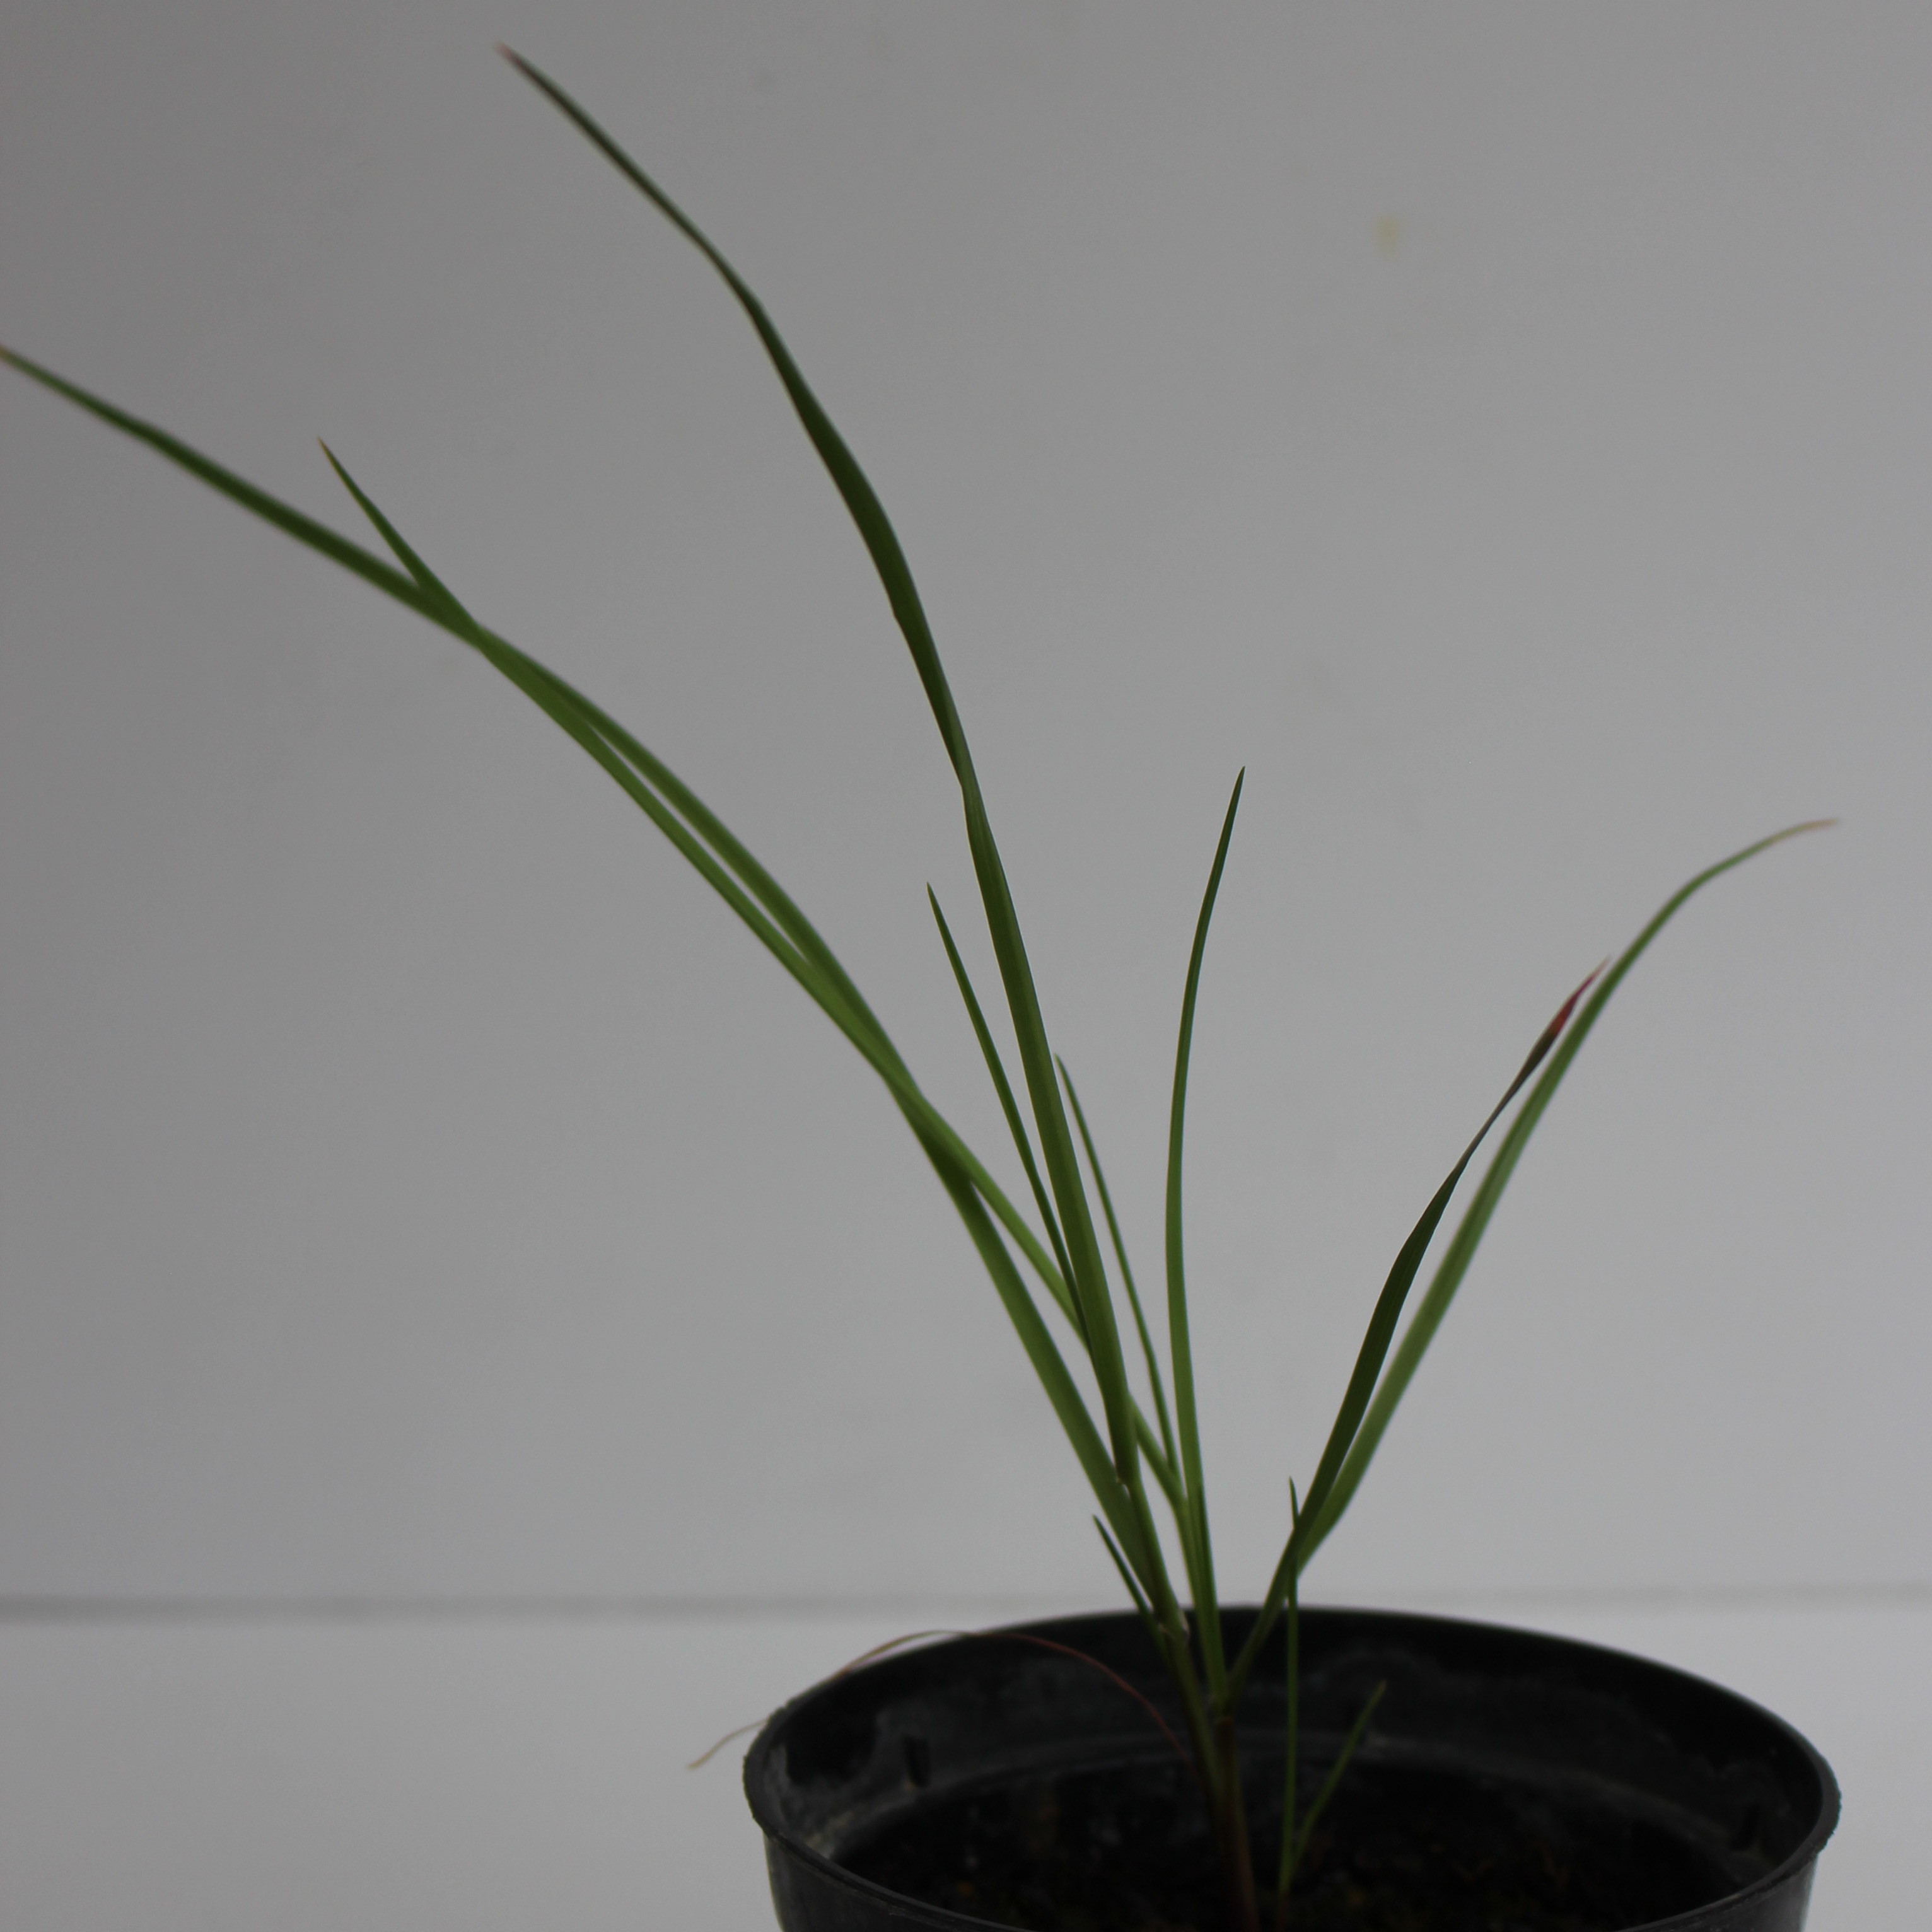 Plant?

Lolium multiflorum
